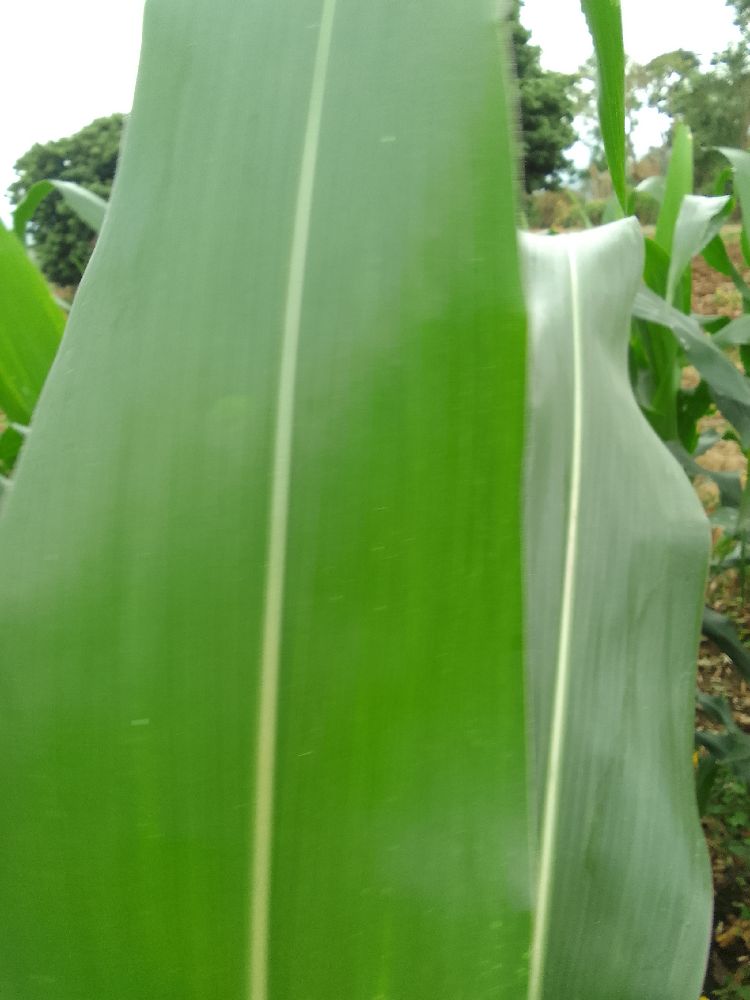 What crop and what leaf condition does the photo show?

maize, healthy
